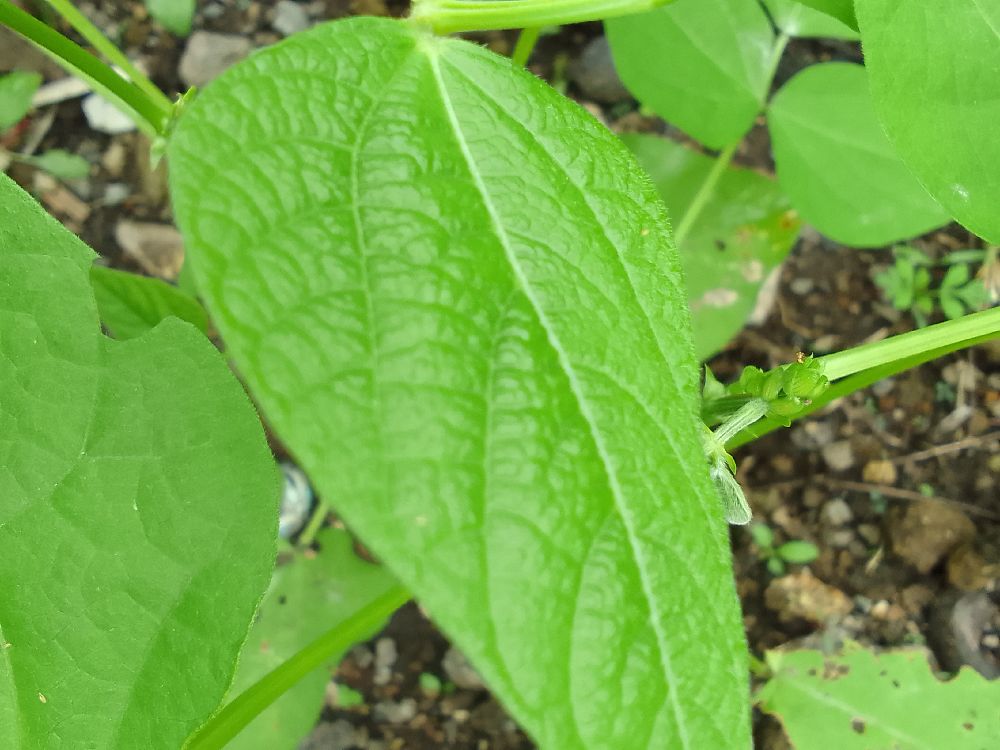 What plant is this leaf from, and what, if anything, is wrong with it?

common bean, healthy
